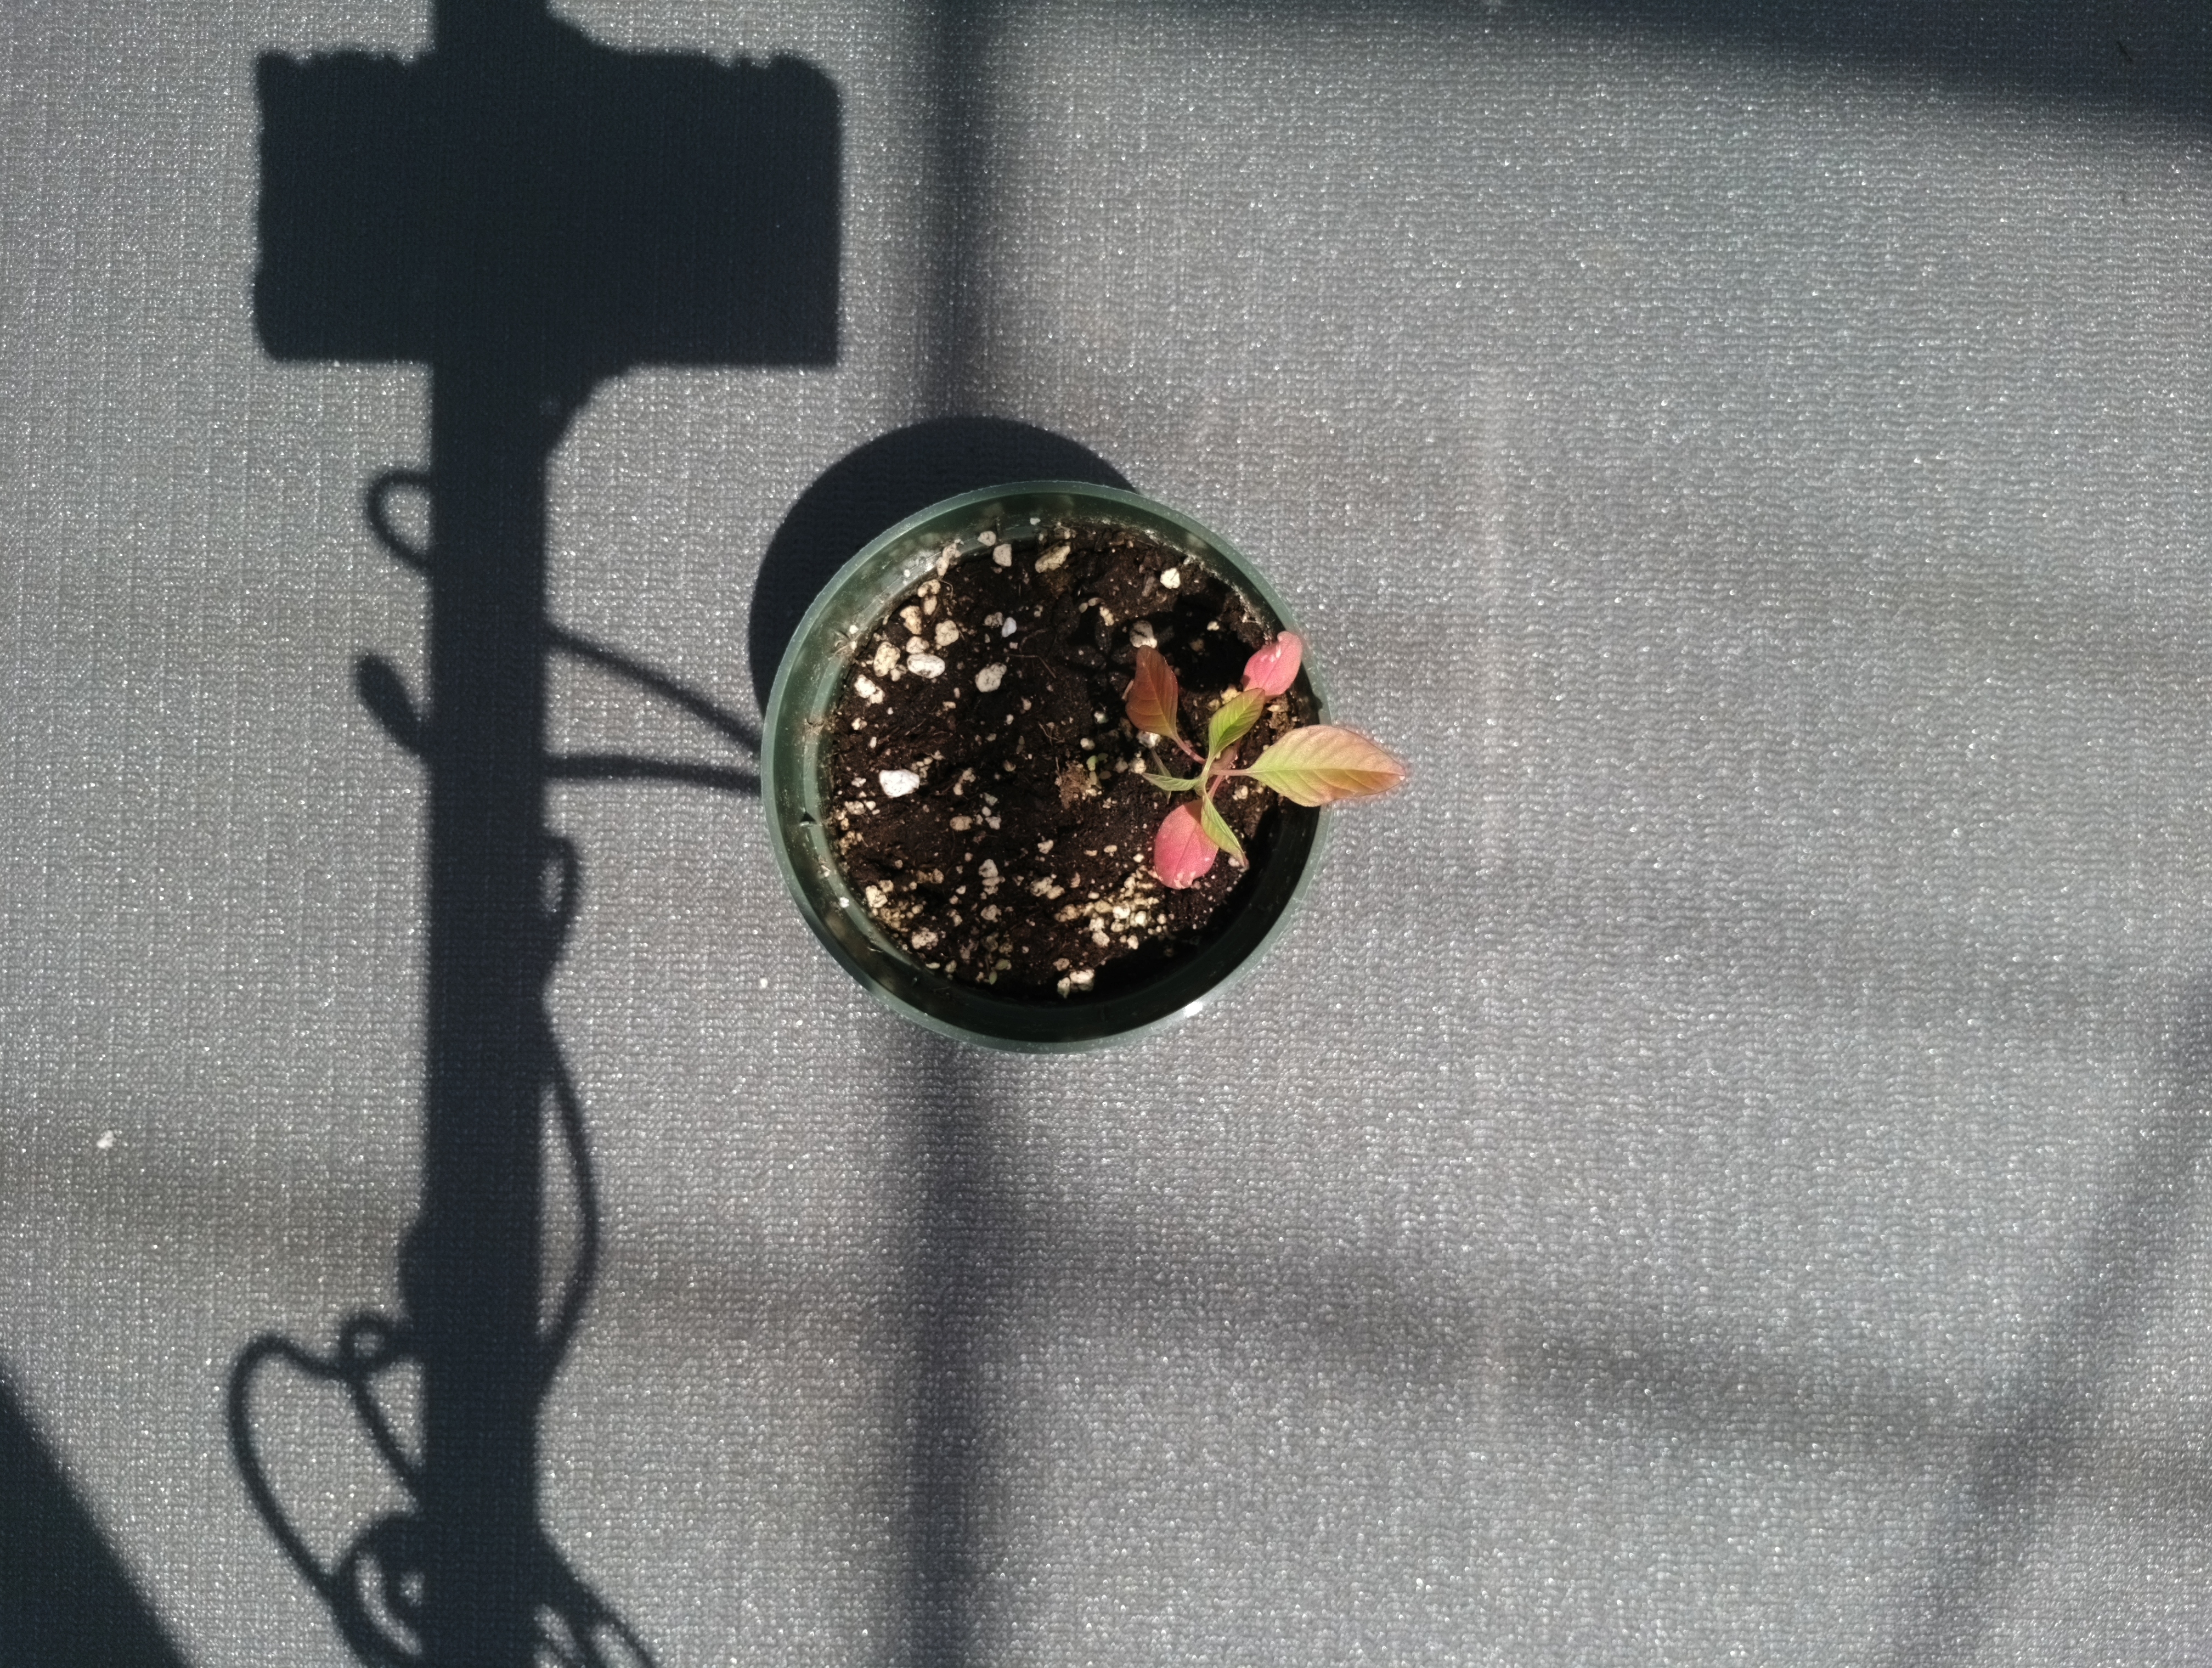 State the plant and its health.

waterhemp, epinasty
